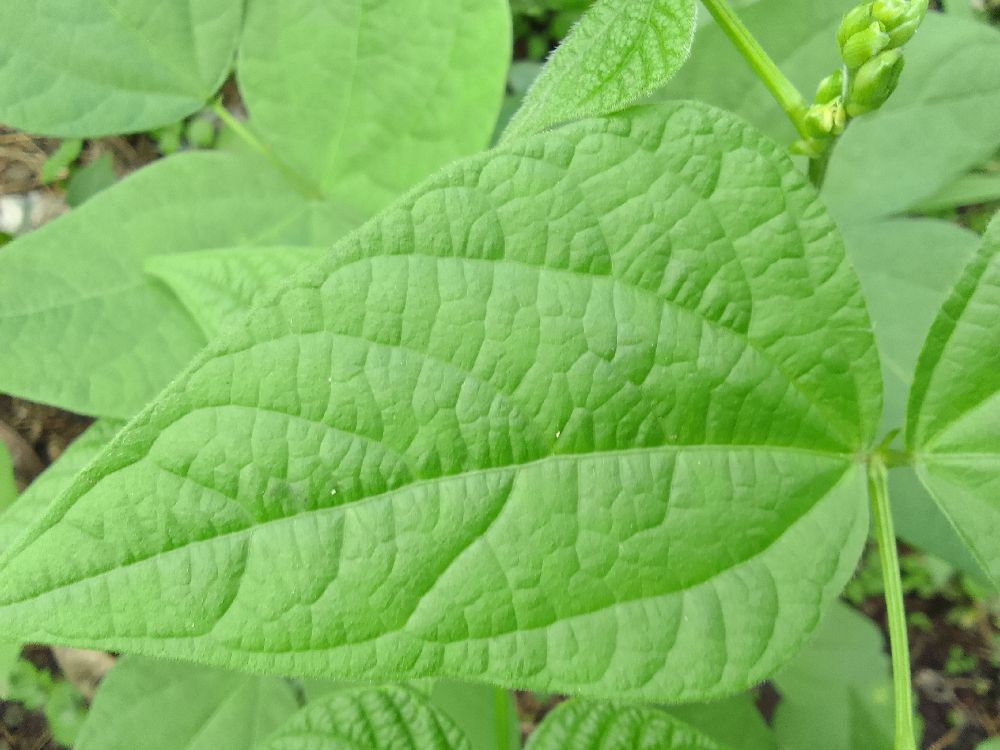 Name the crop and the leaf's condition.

common bean, healthy
